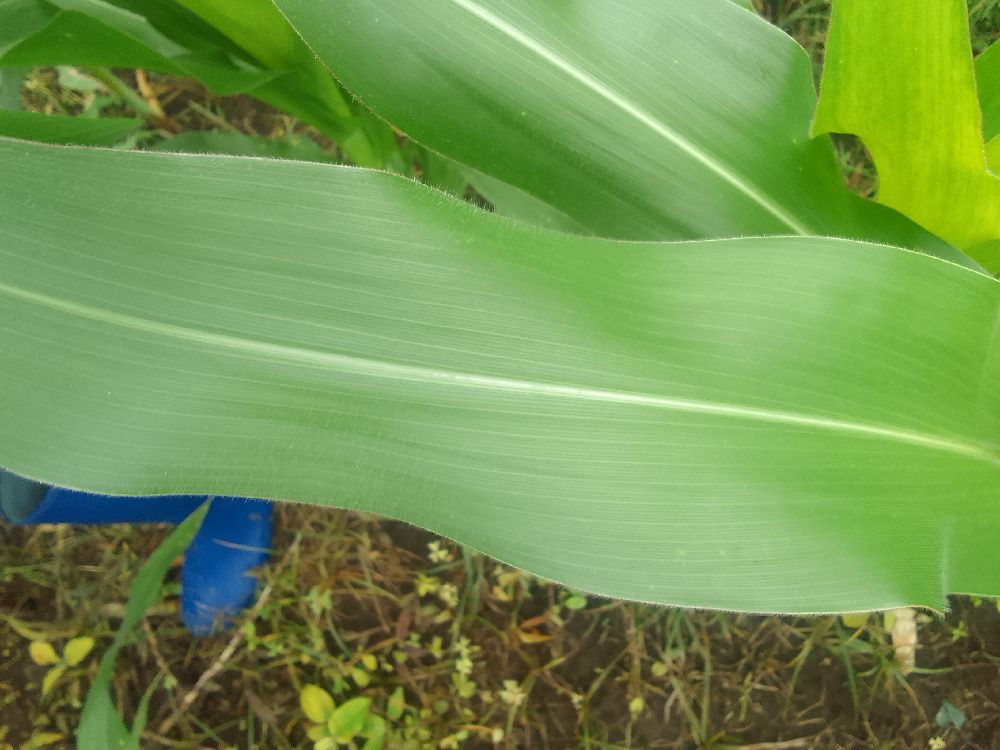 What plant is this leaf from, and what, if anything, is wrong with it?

maize, healthy
